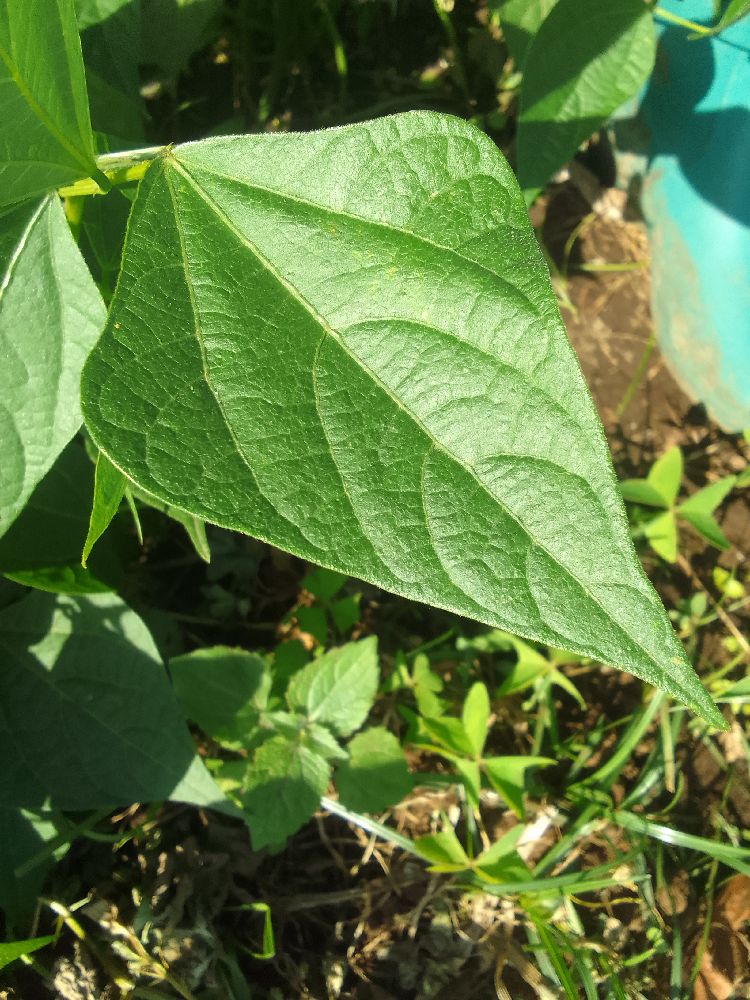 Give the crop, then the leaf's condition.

common bean, healthy
